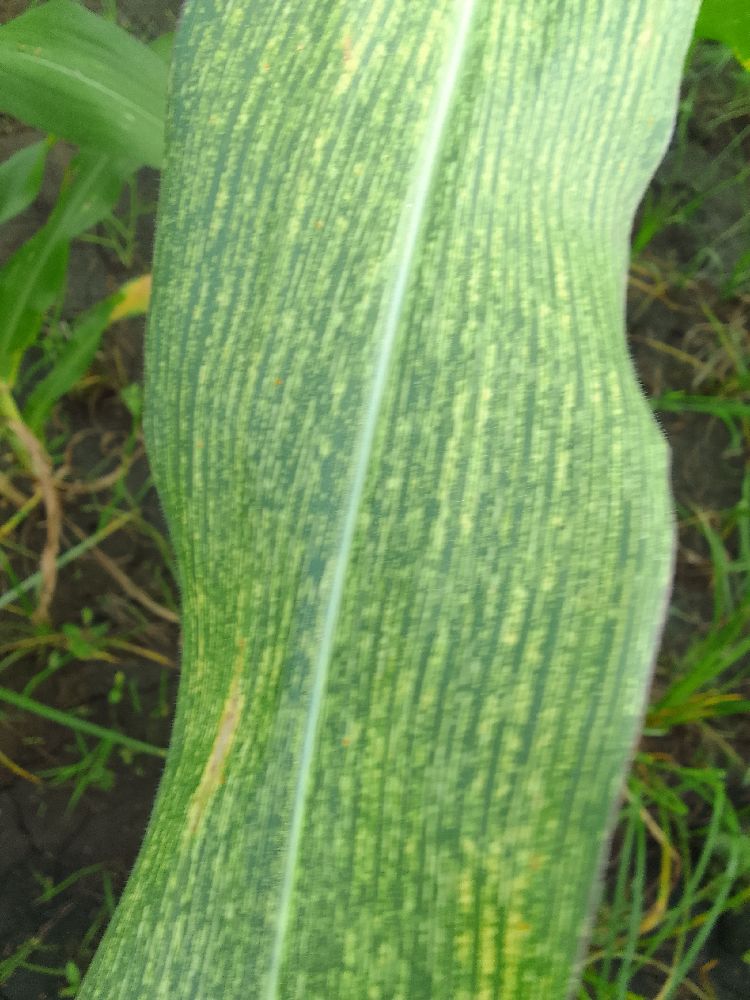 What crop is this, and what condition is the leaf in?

maize, maize streak virus
